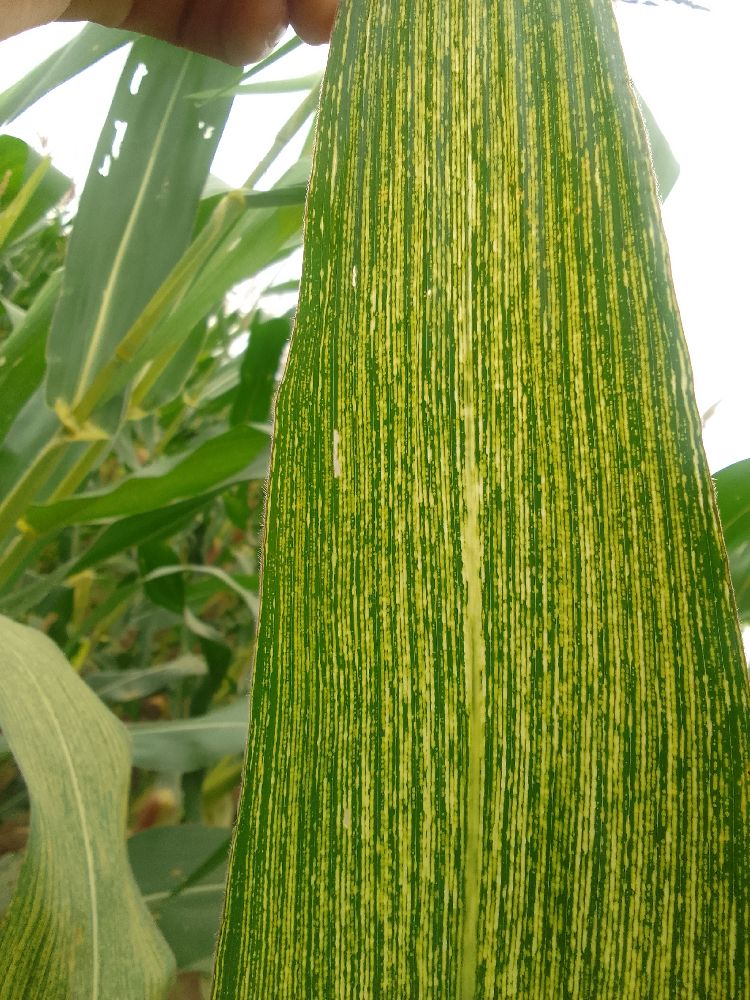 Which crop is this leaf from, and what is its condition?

maize, maize streak virus
